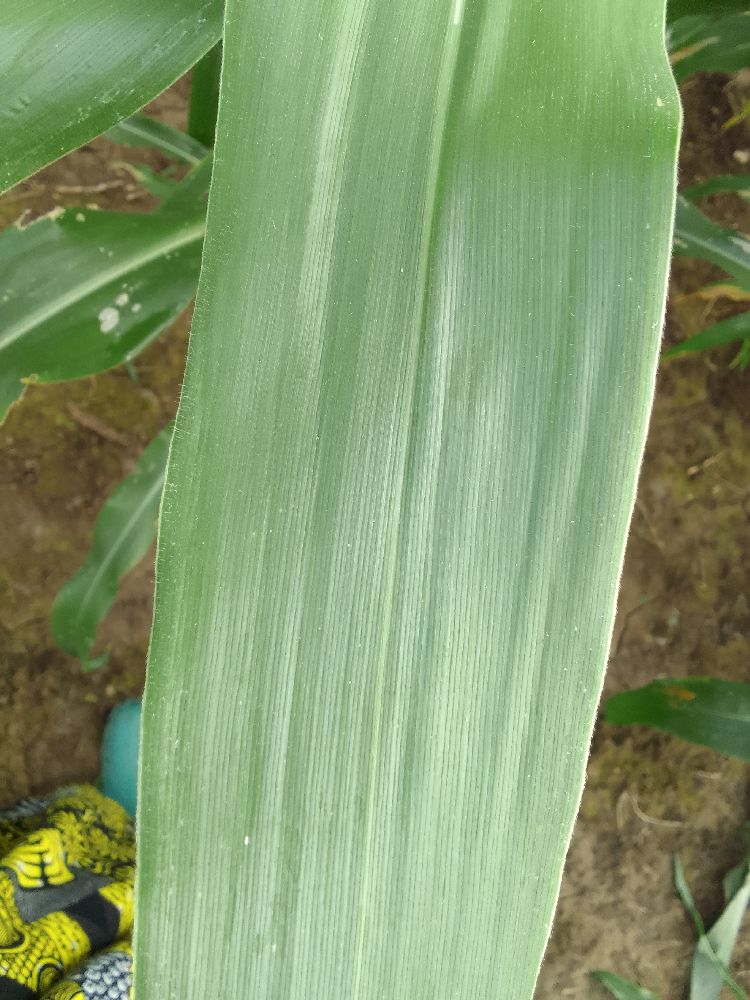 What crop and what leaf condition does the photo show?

maize, healthy
